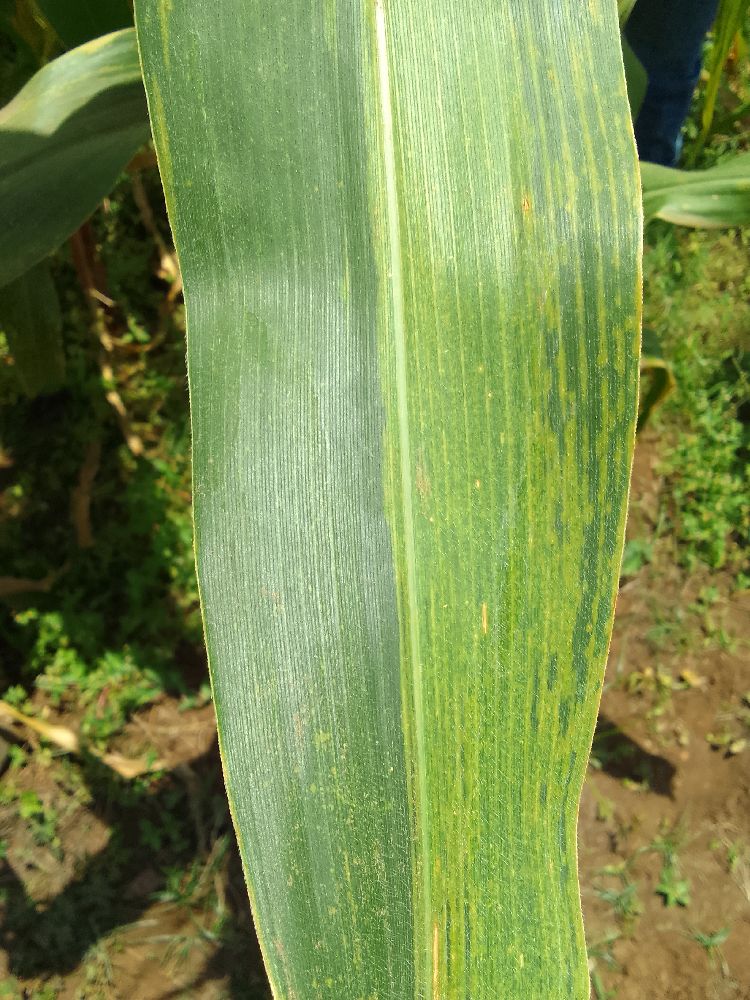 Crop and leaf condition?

maize, maize lethal necrosis
